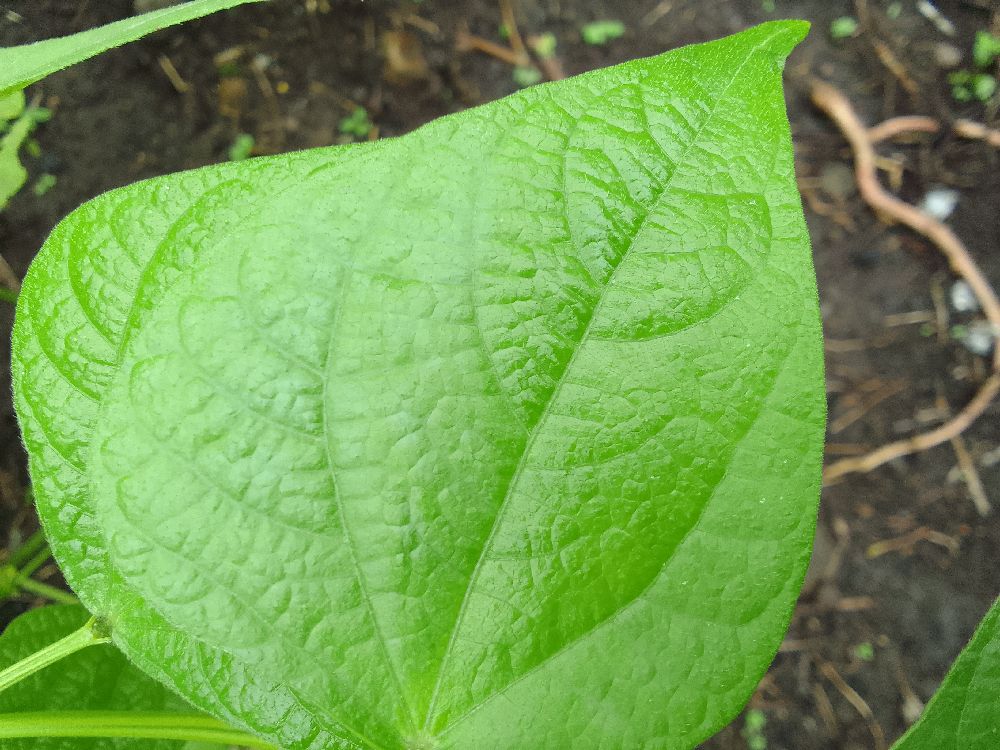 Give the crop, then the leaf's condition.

common bean, healthy
